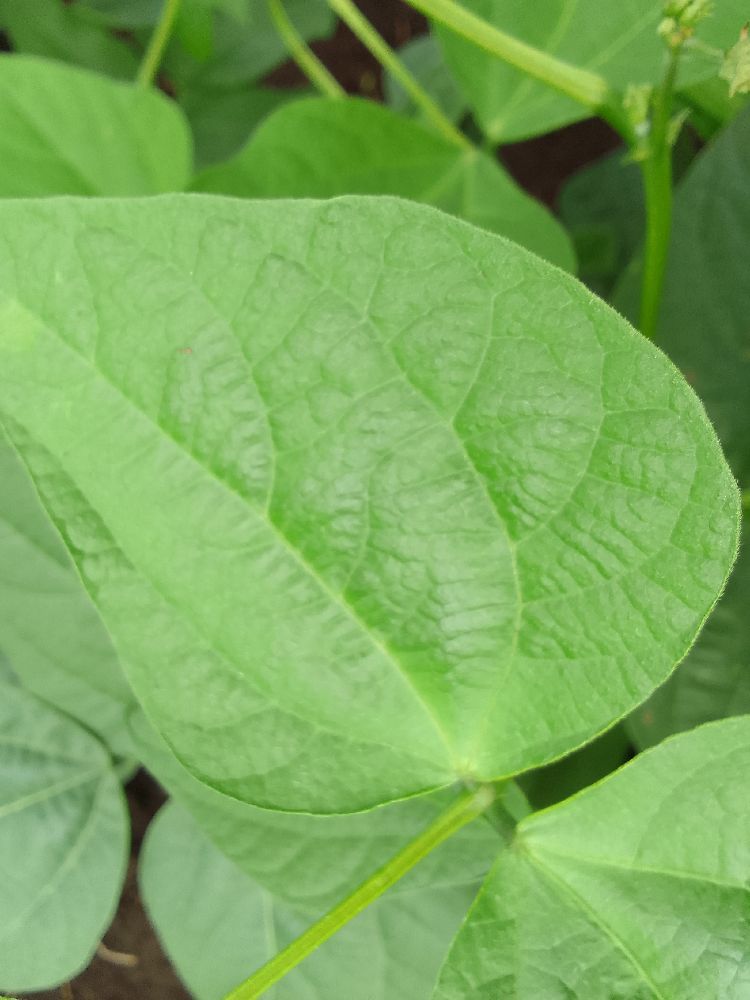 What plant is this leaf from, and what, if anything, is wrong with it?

common bean, healthy
